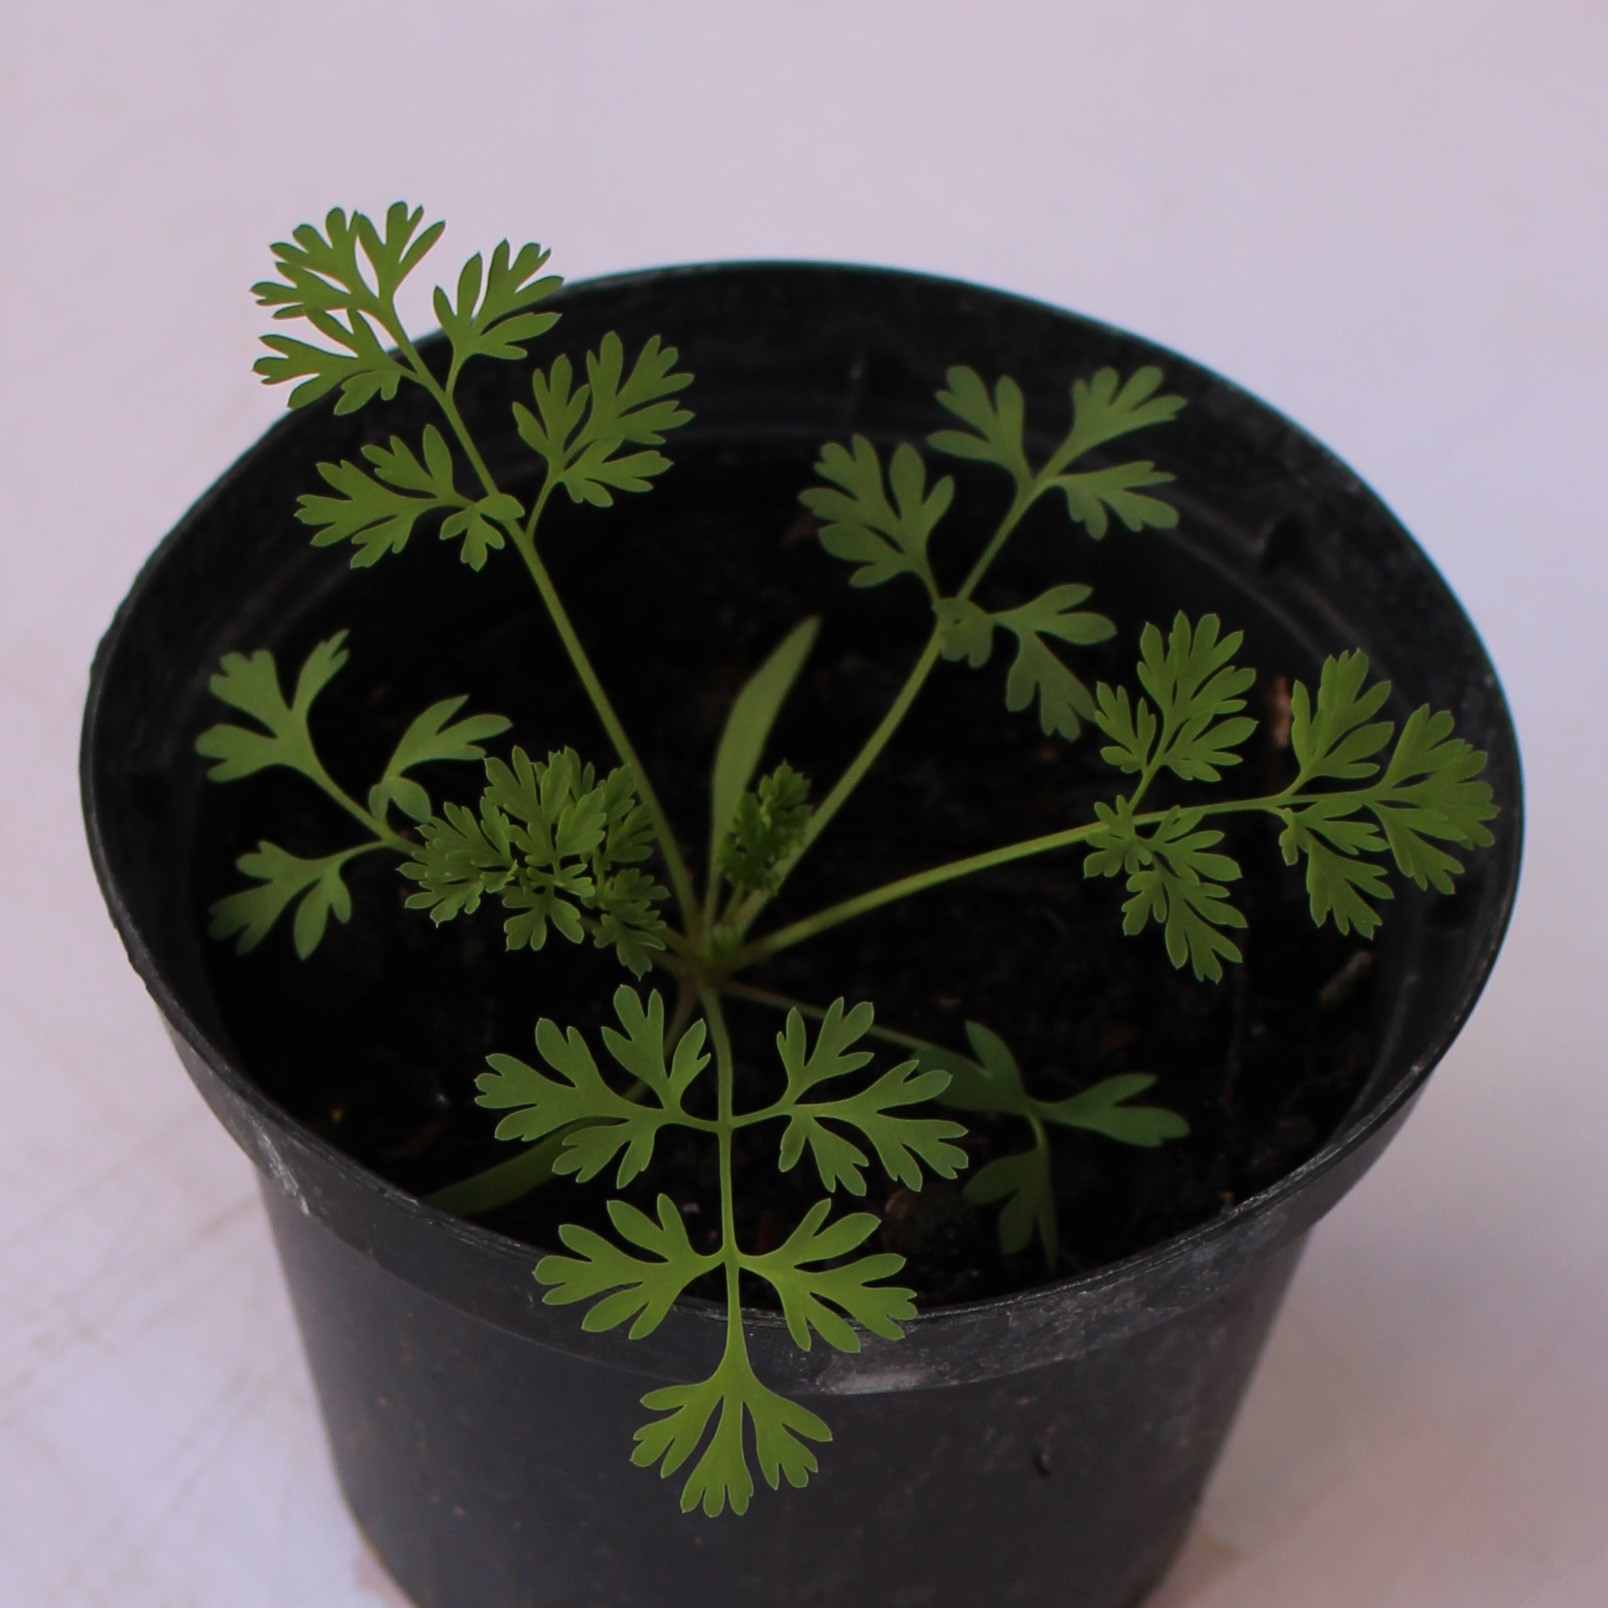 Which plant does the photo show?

Fumaria officinalis
